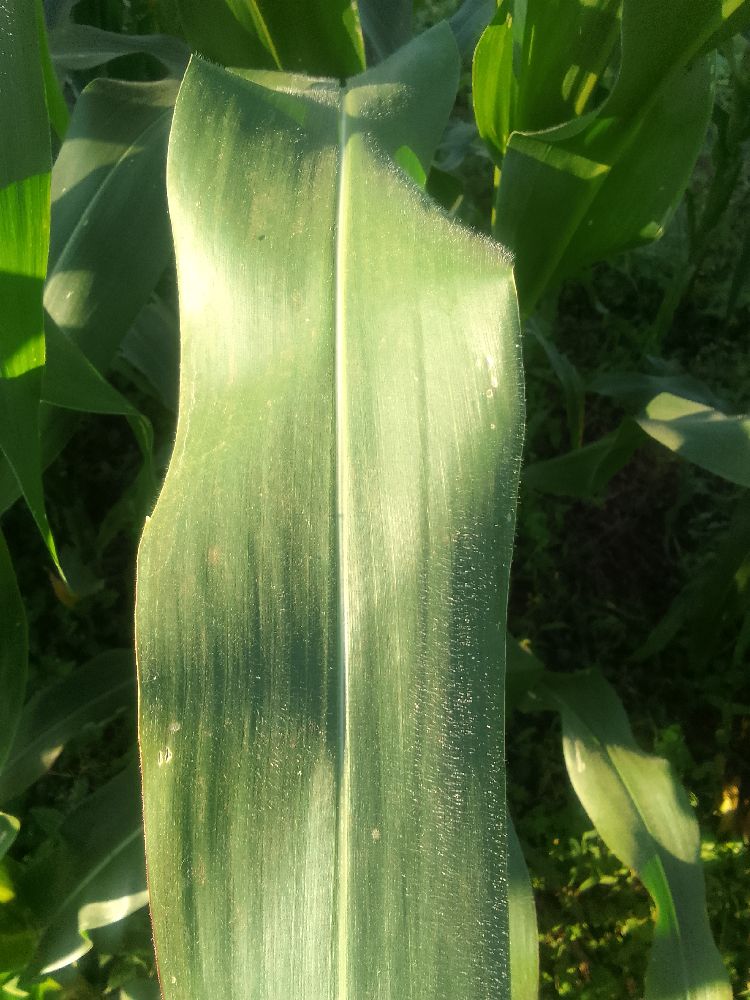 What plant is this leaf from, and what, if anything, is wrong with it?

maize, healthy
